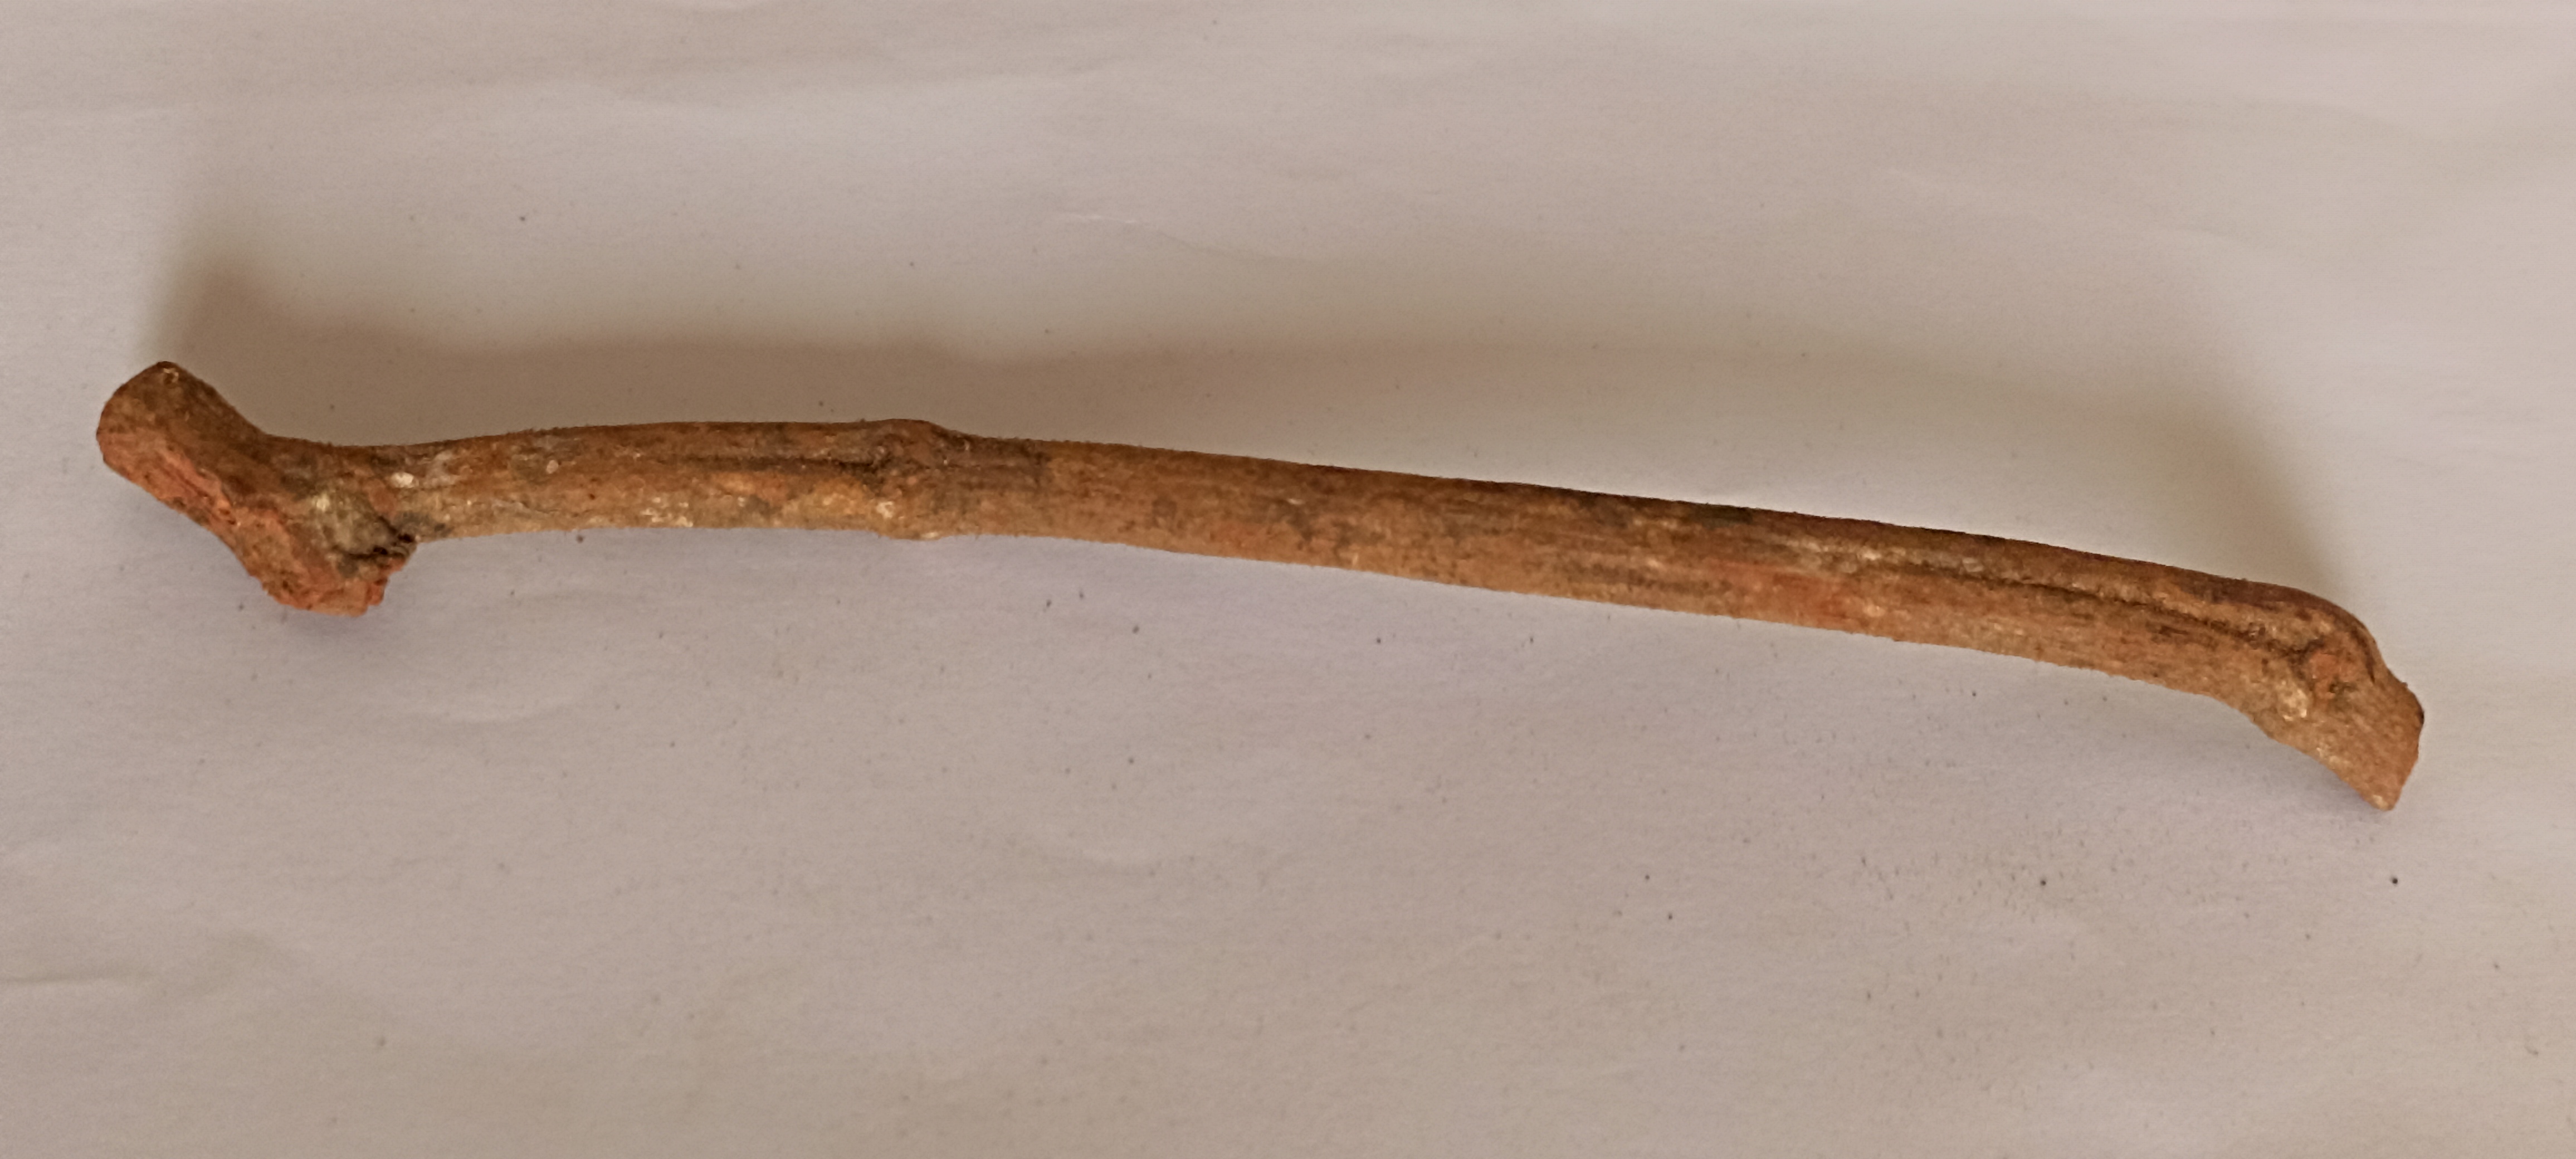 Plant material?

manjistha
